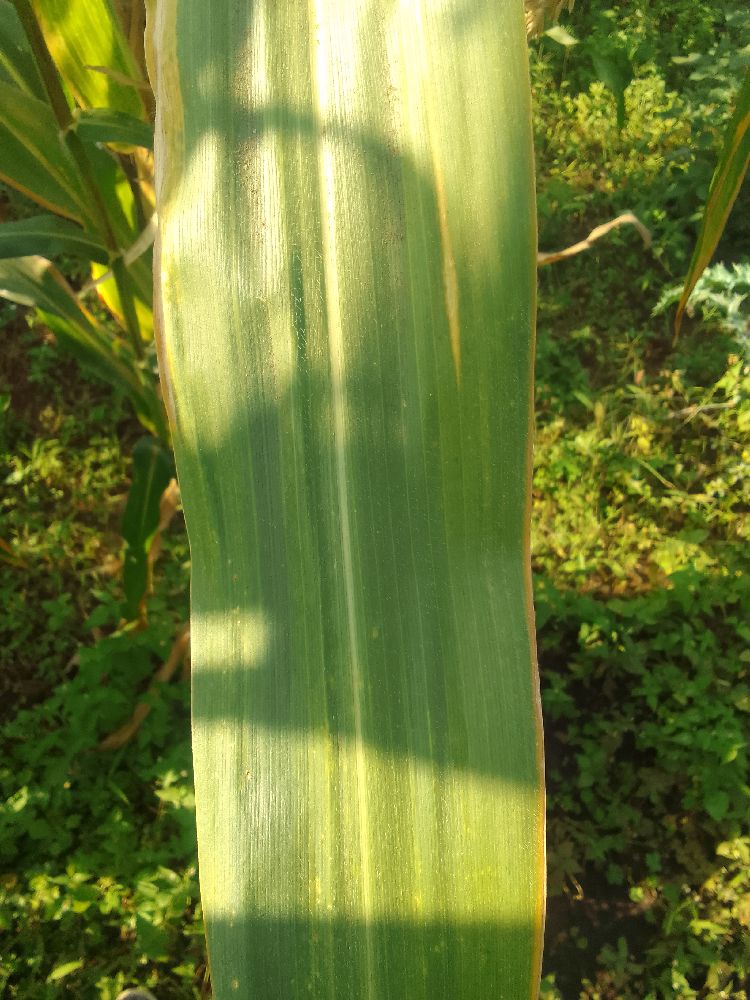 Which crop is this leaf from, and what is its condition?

maize, maize lethal necrosis
